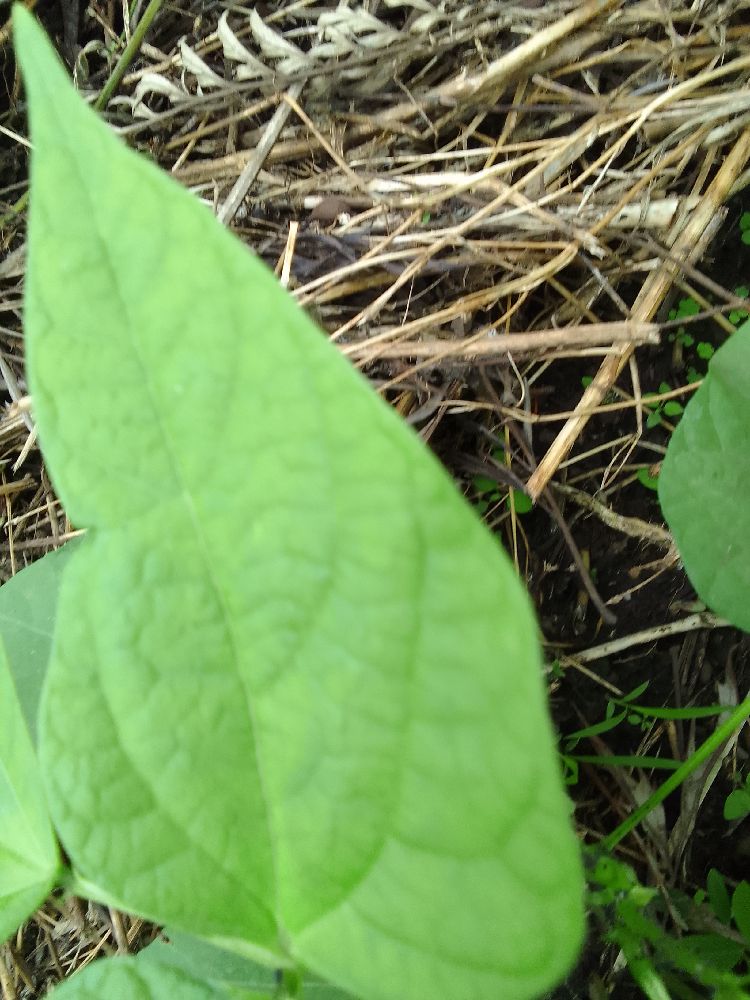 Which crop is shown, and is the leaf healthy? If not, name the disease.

common bean, healthy
